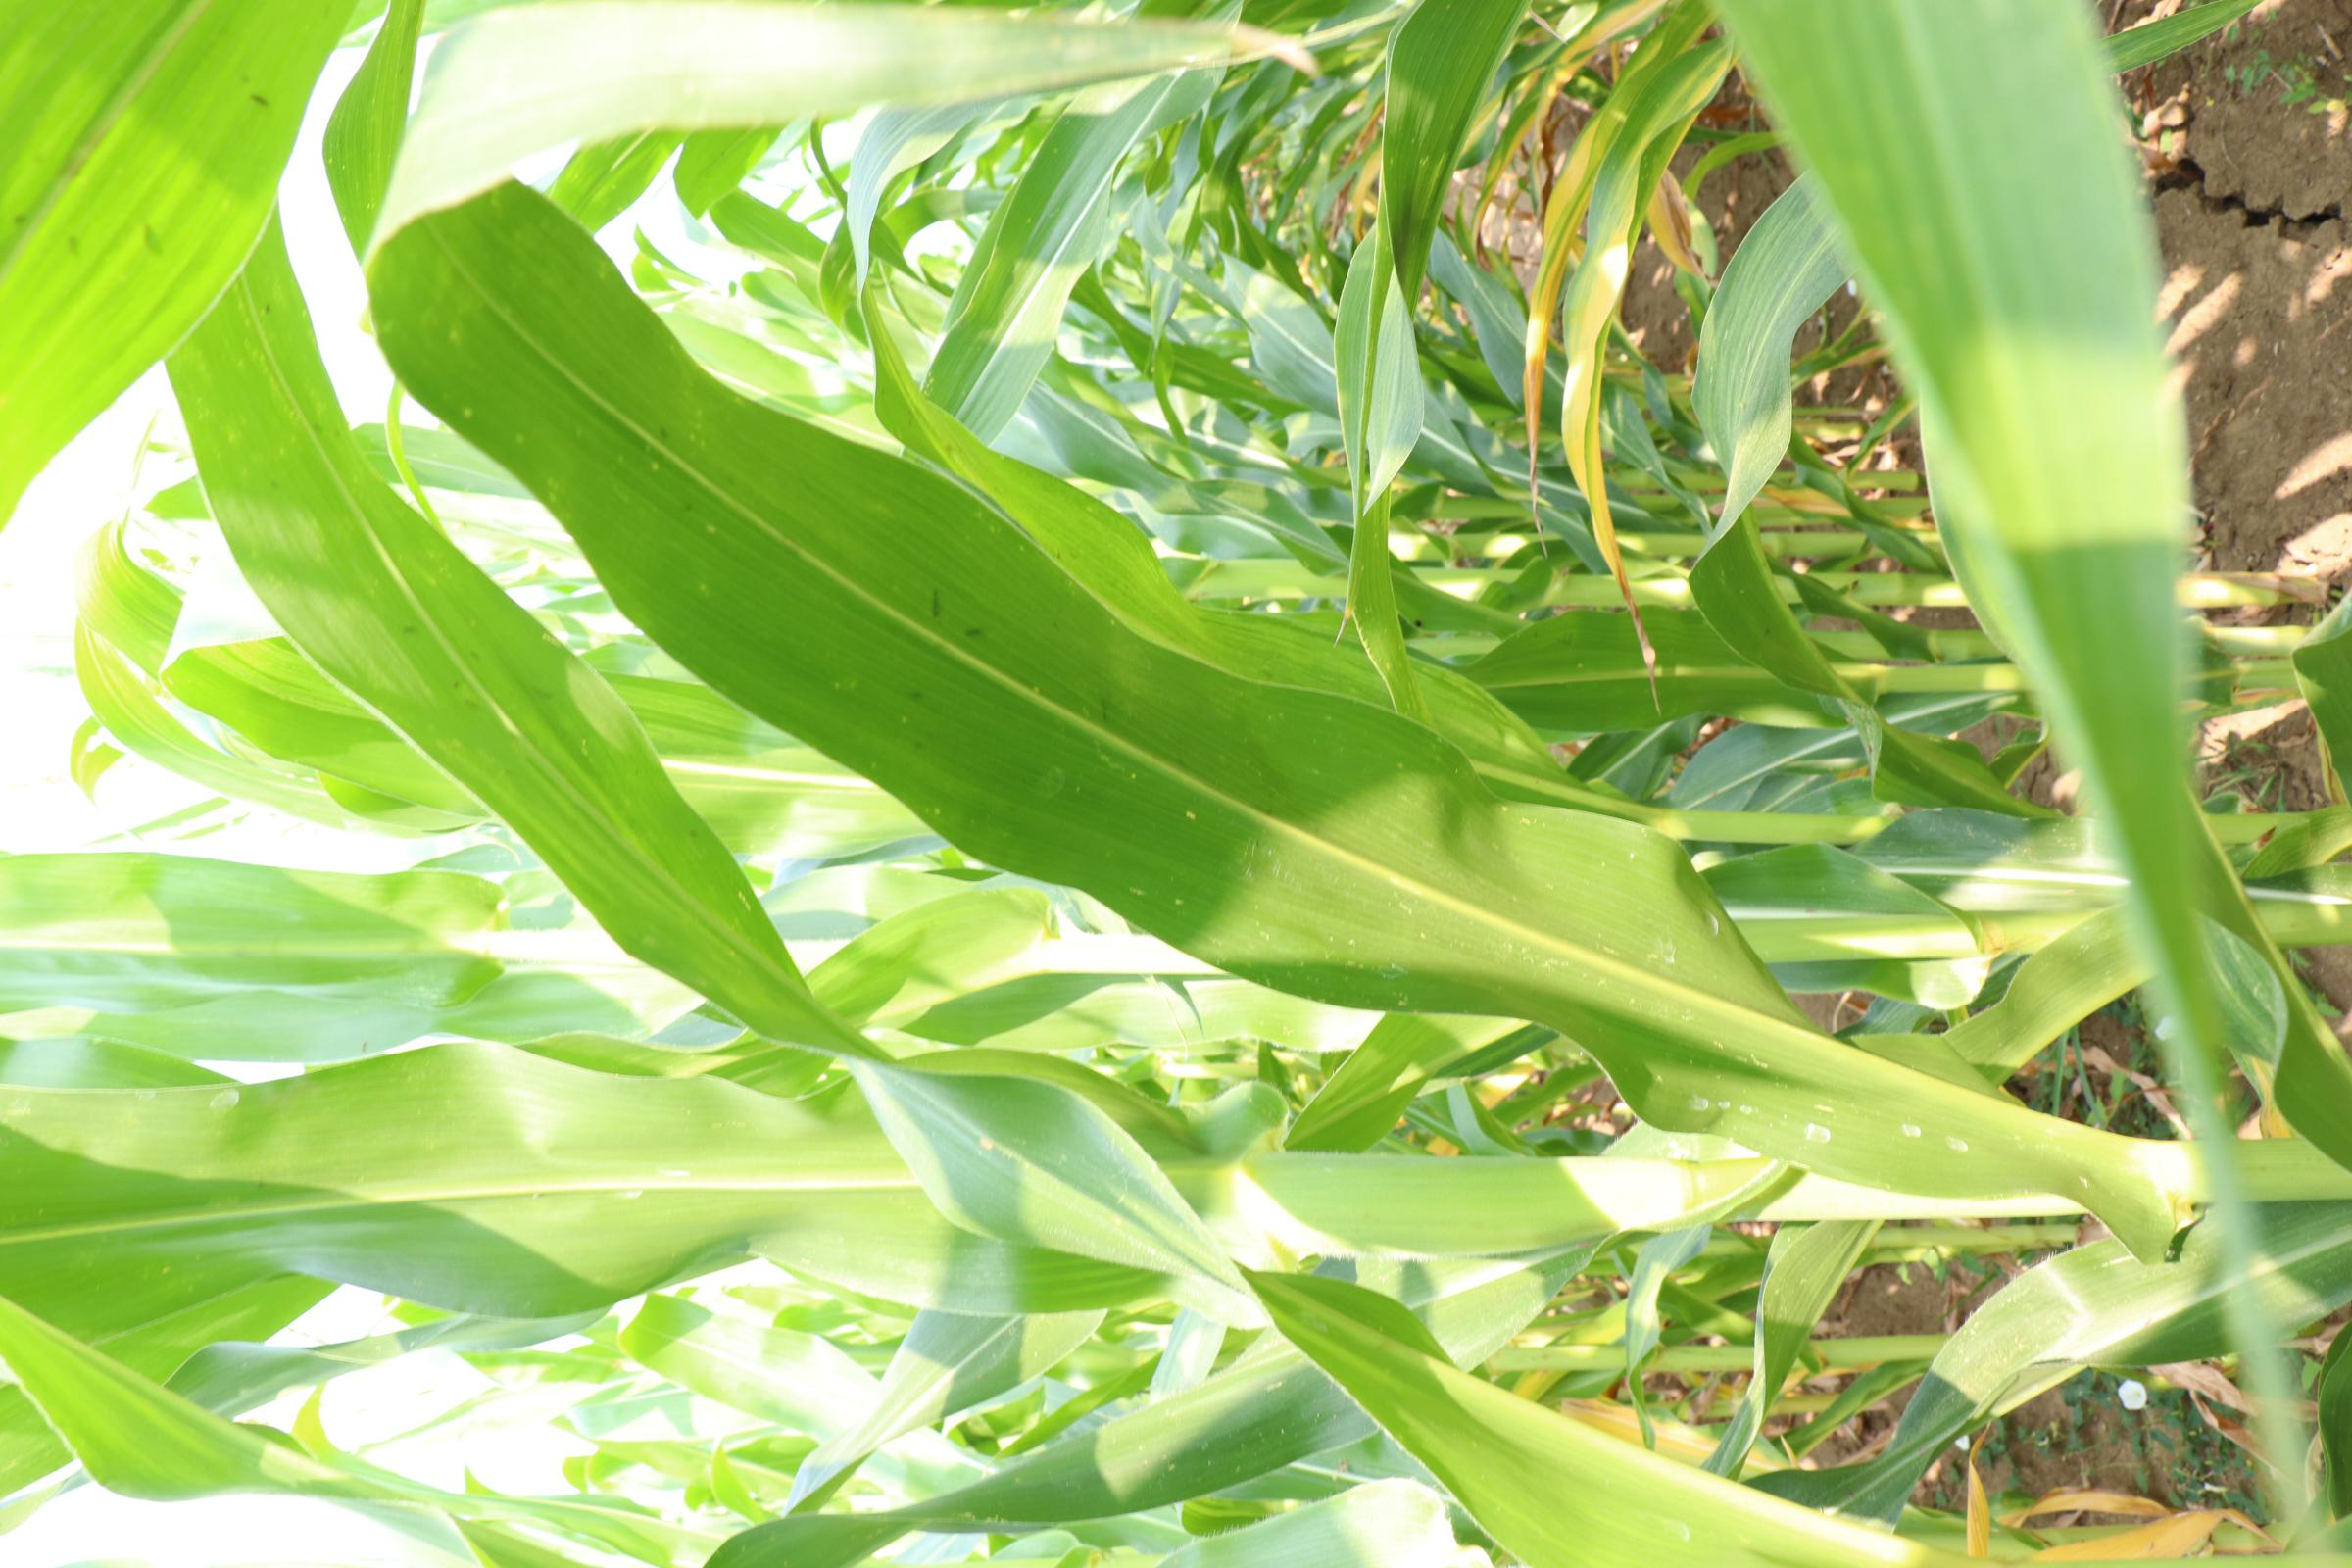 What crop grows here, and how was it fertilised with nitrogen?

maize, no added nitrogen
